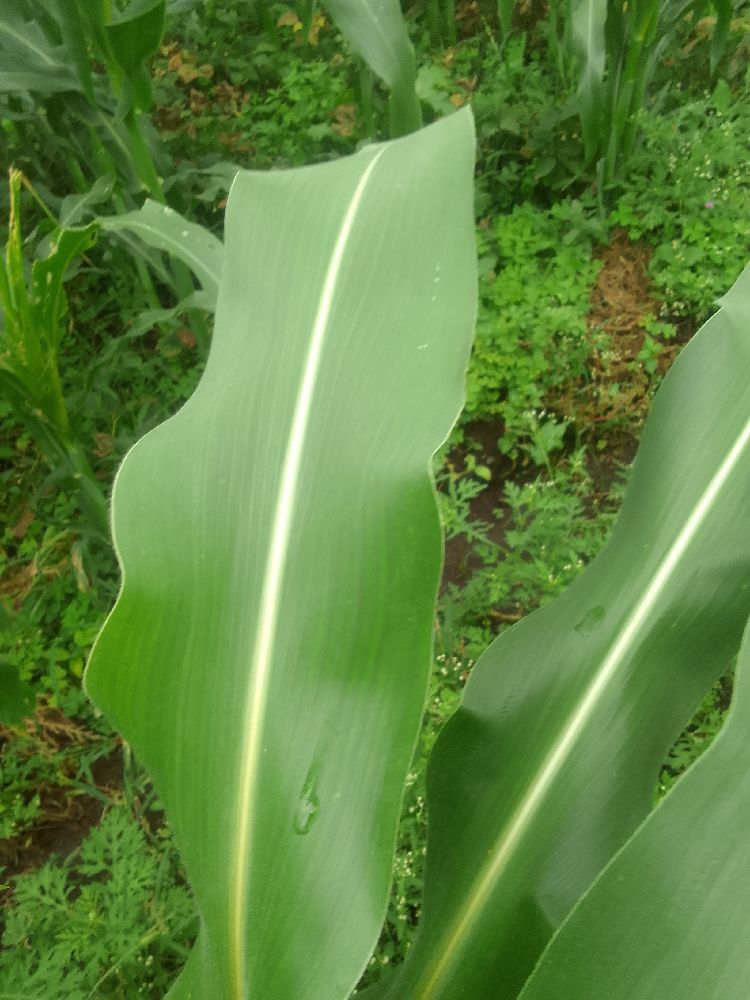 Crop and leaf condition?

maize, healthy
